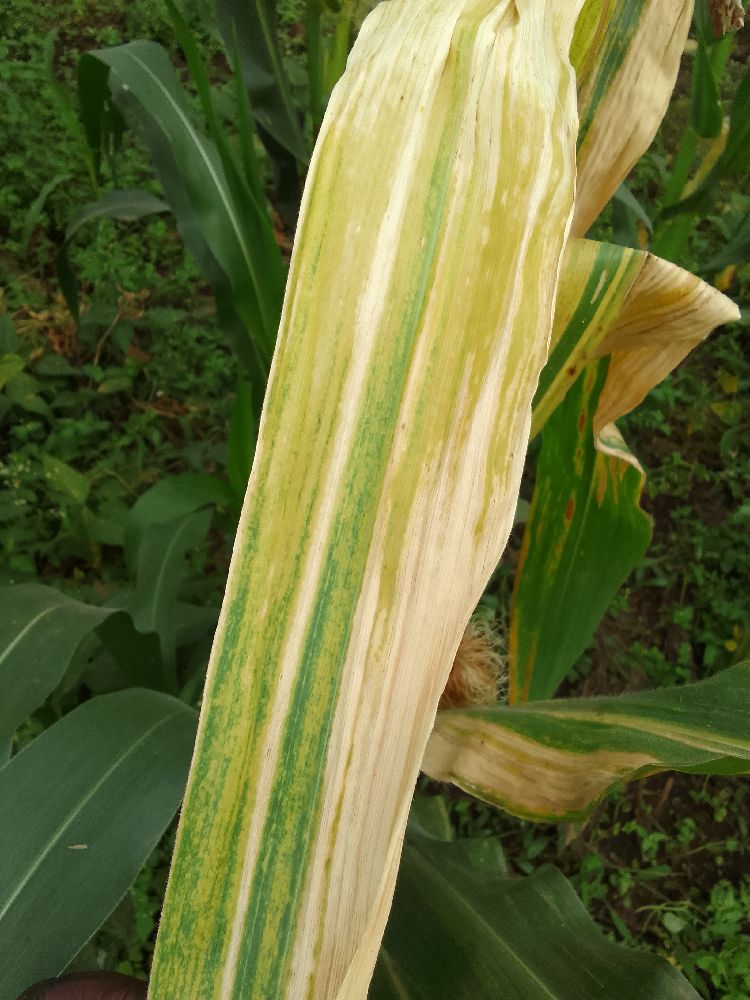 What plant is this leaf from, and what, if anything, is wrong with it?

maize, maize lethal necrosis
